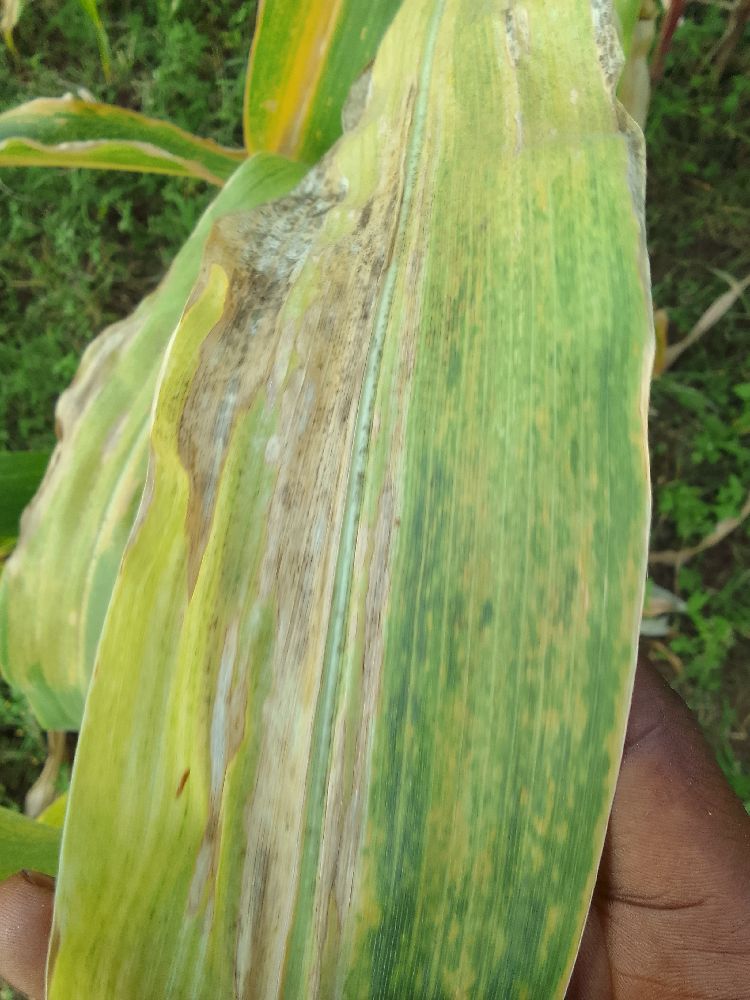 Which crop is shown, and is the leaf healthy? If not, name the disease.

maize, maize lethal necrosis
